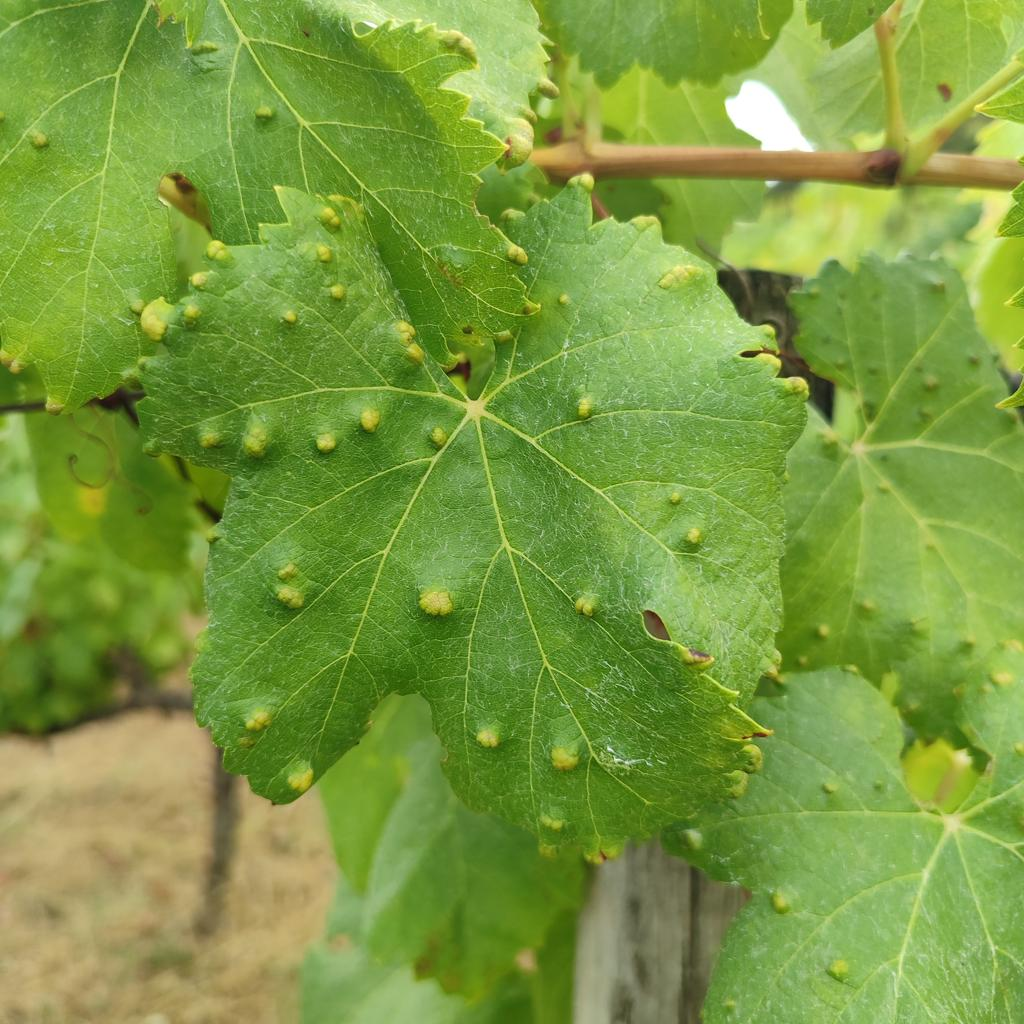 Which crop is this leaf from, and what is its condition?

grapevine, erineum mite
